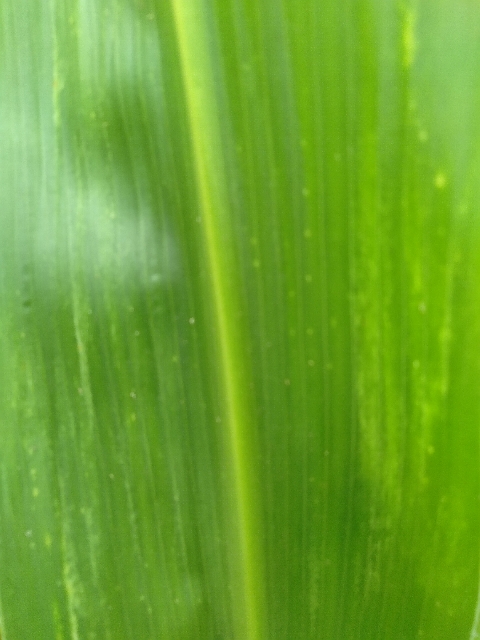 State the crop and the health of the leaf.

maize, maize lethal necrosis
